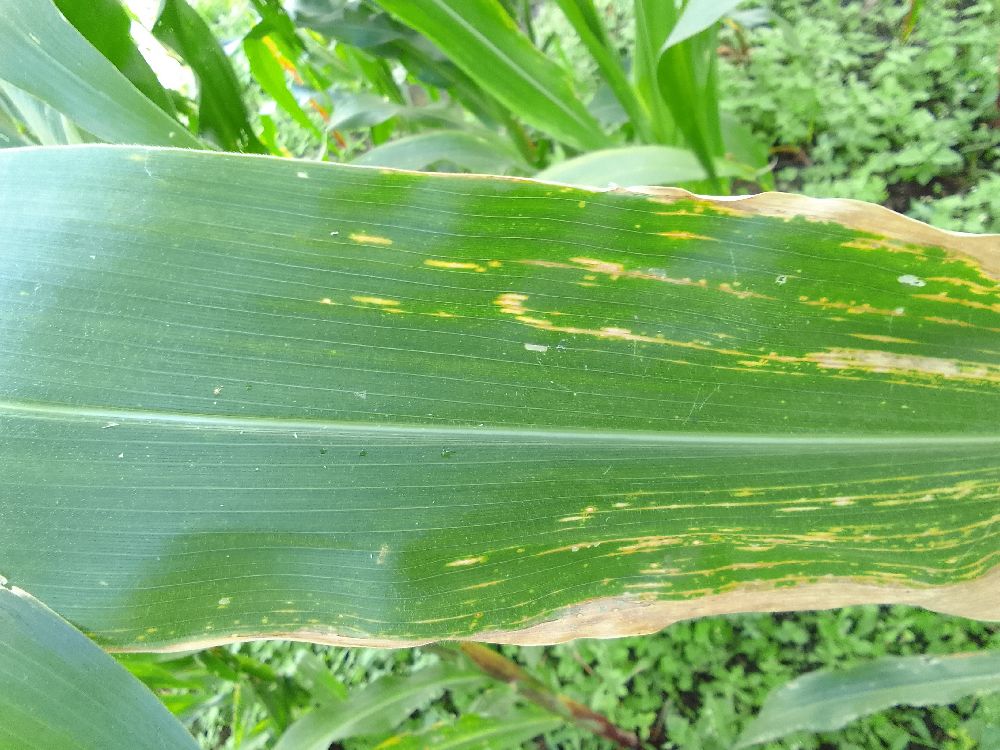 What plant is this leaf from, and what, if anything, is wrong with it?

maize, maize lethal necrosis
